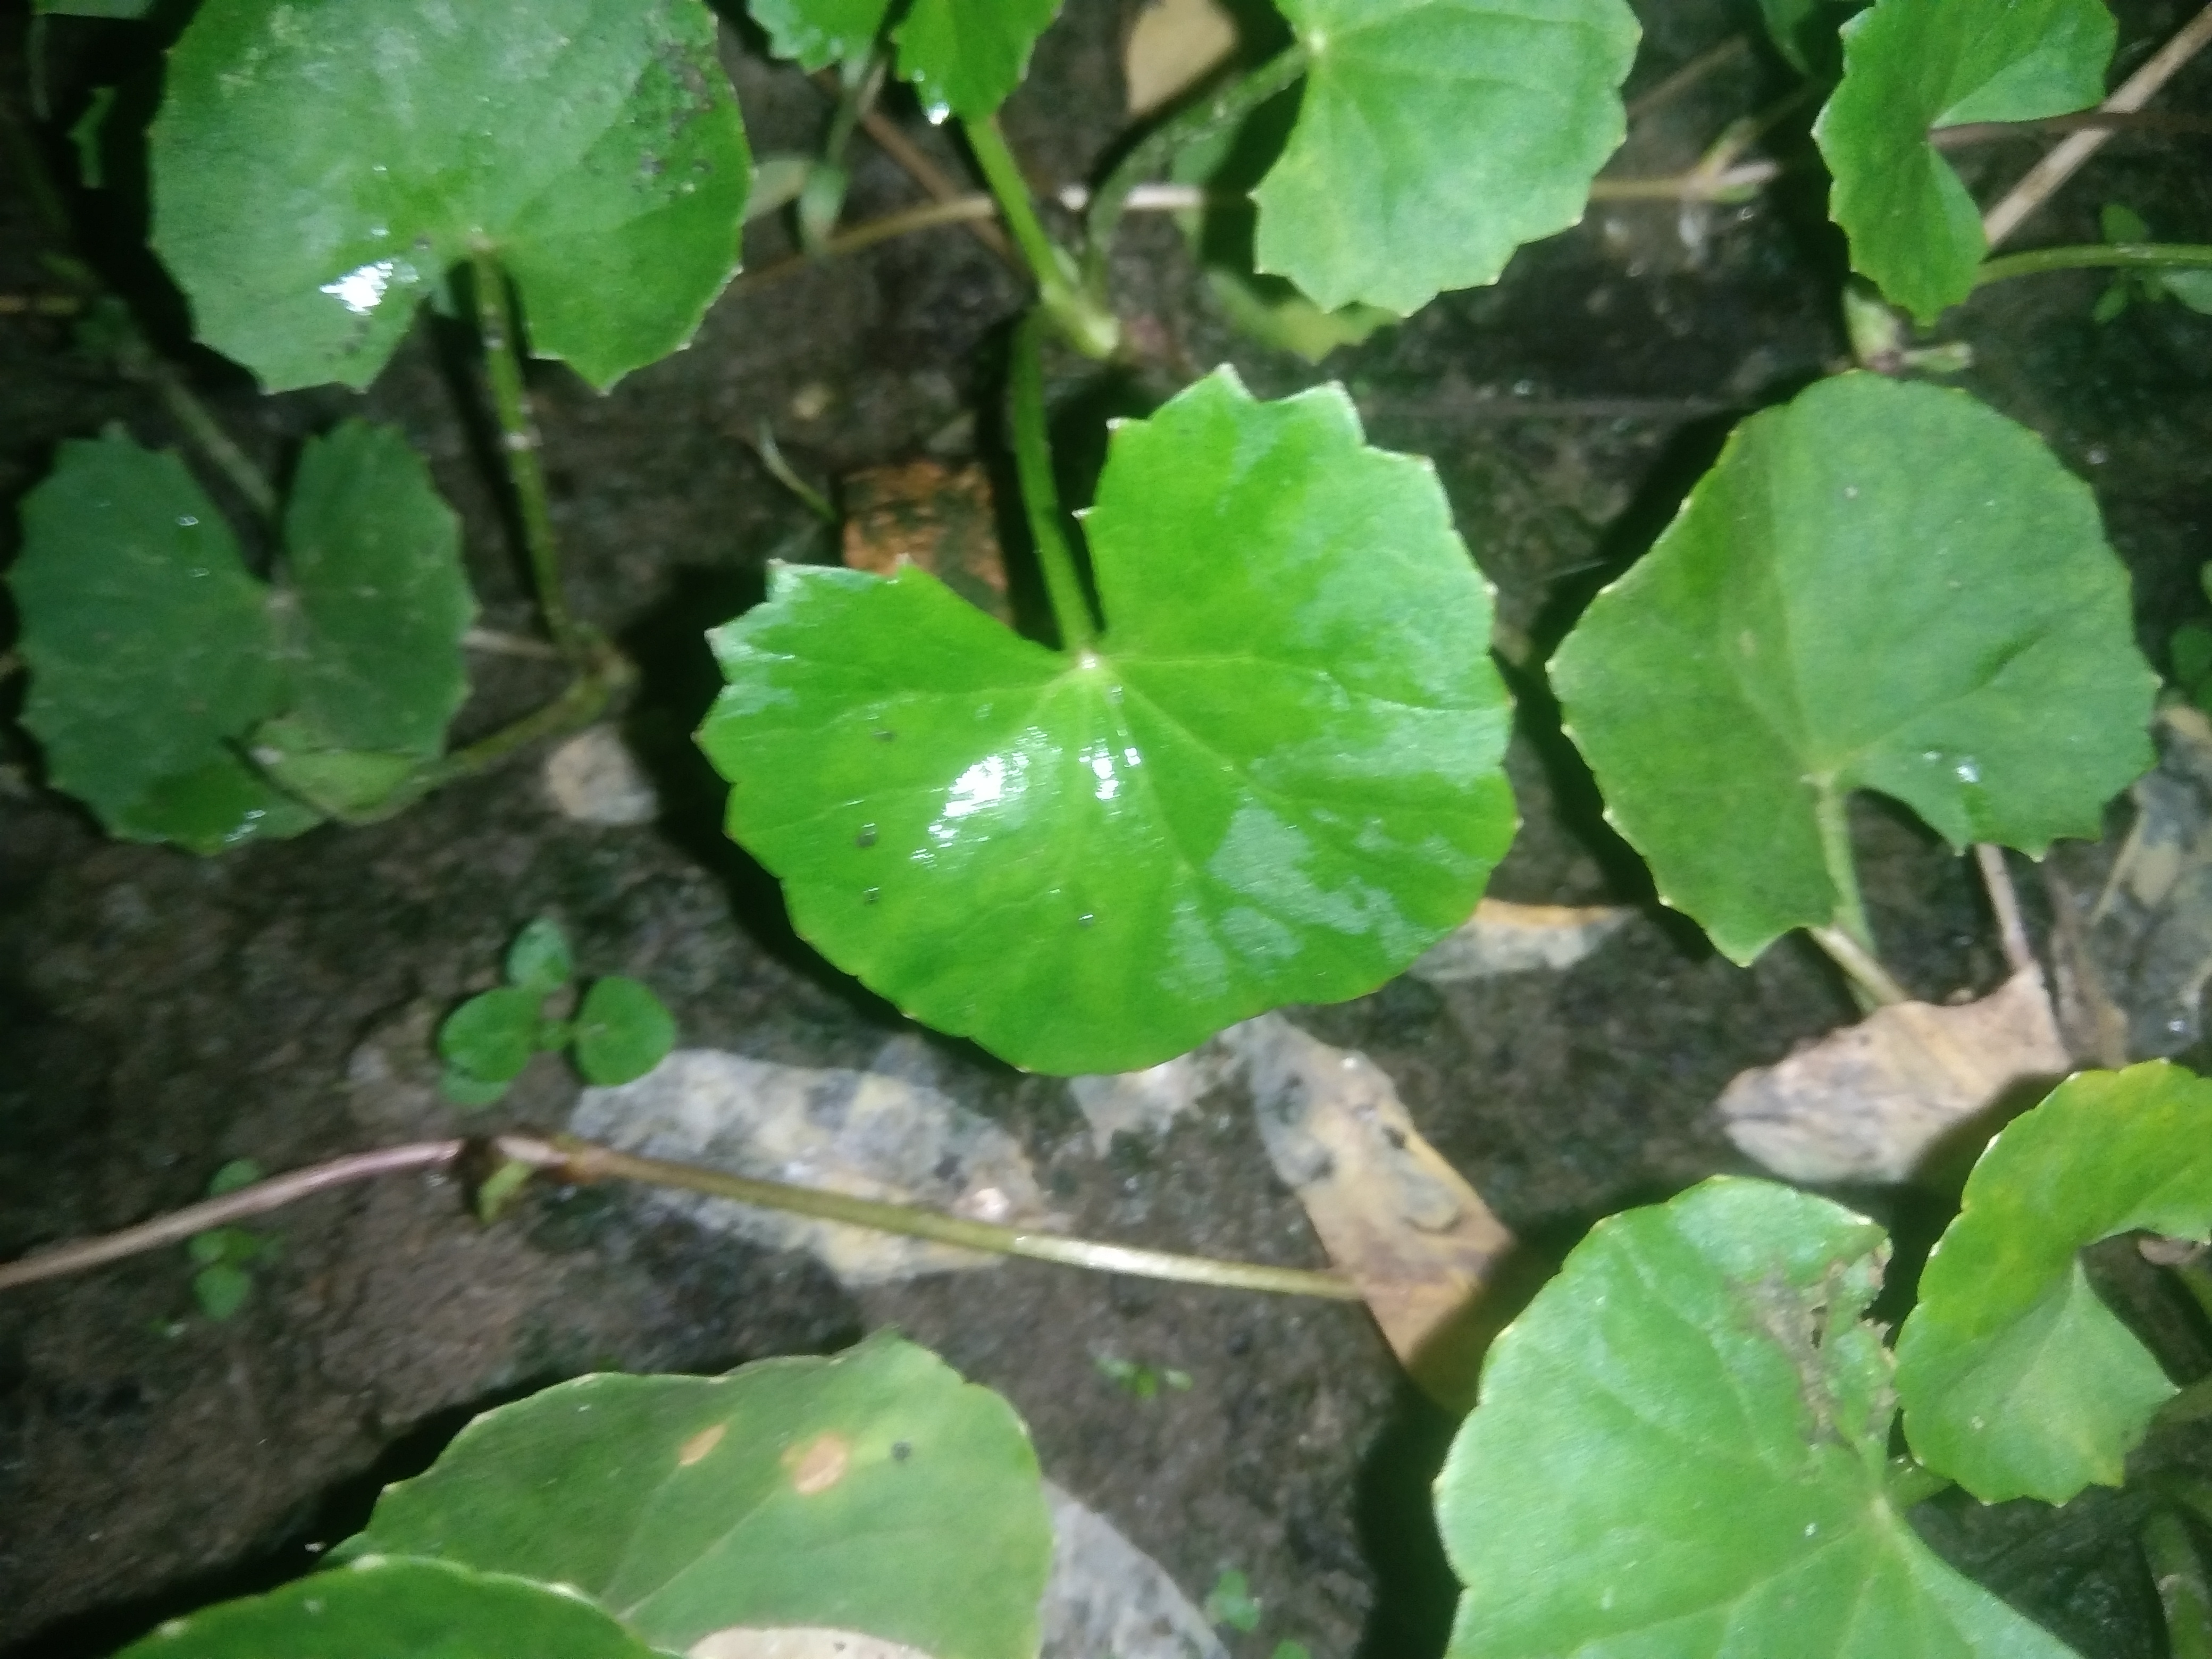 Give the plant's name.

thankuni
